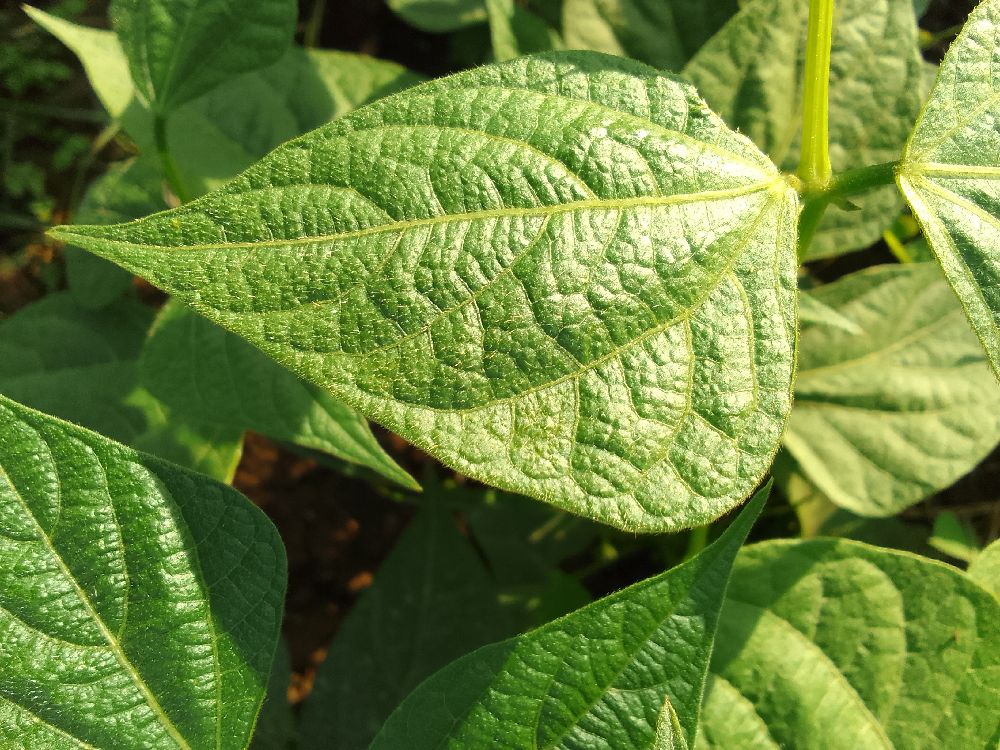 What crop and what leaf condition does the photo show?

common bean, healthy
